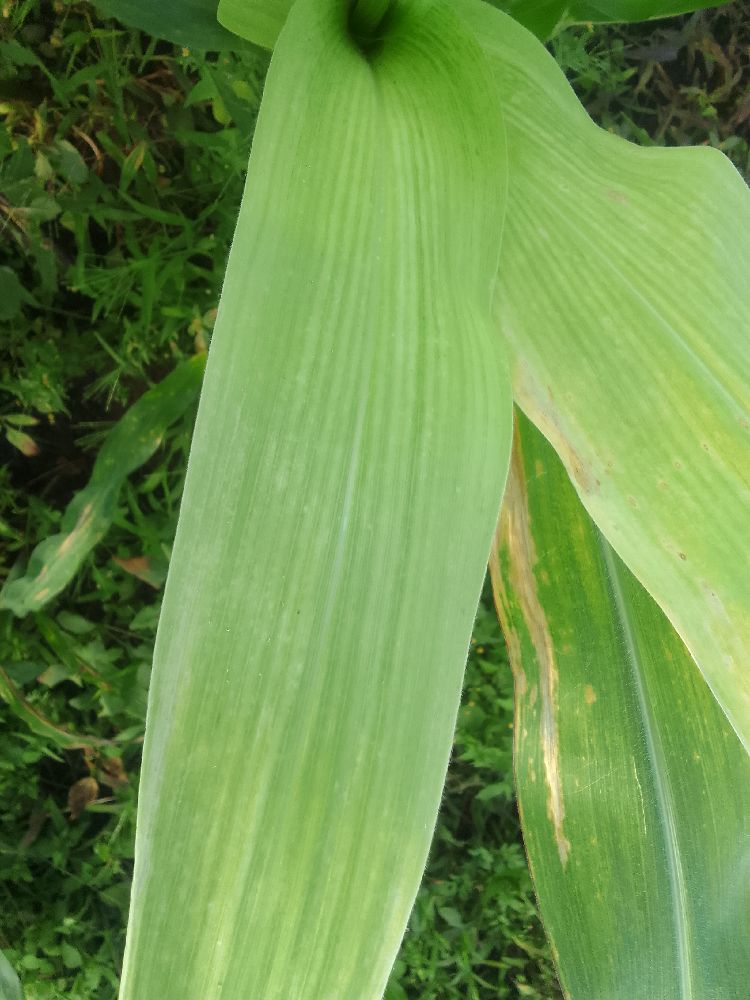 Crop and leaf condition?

maize, maize lethal necrosis
